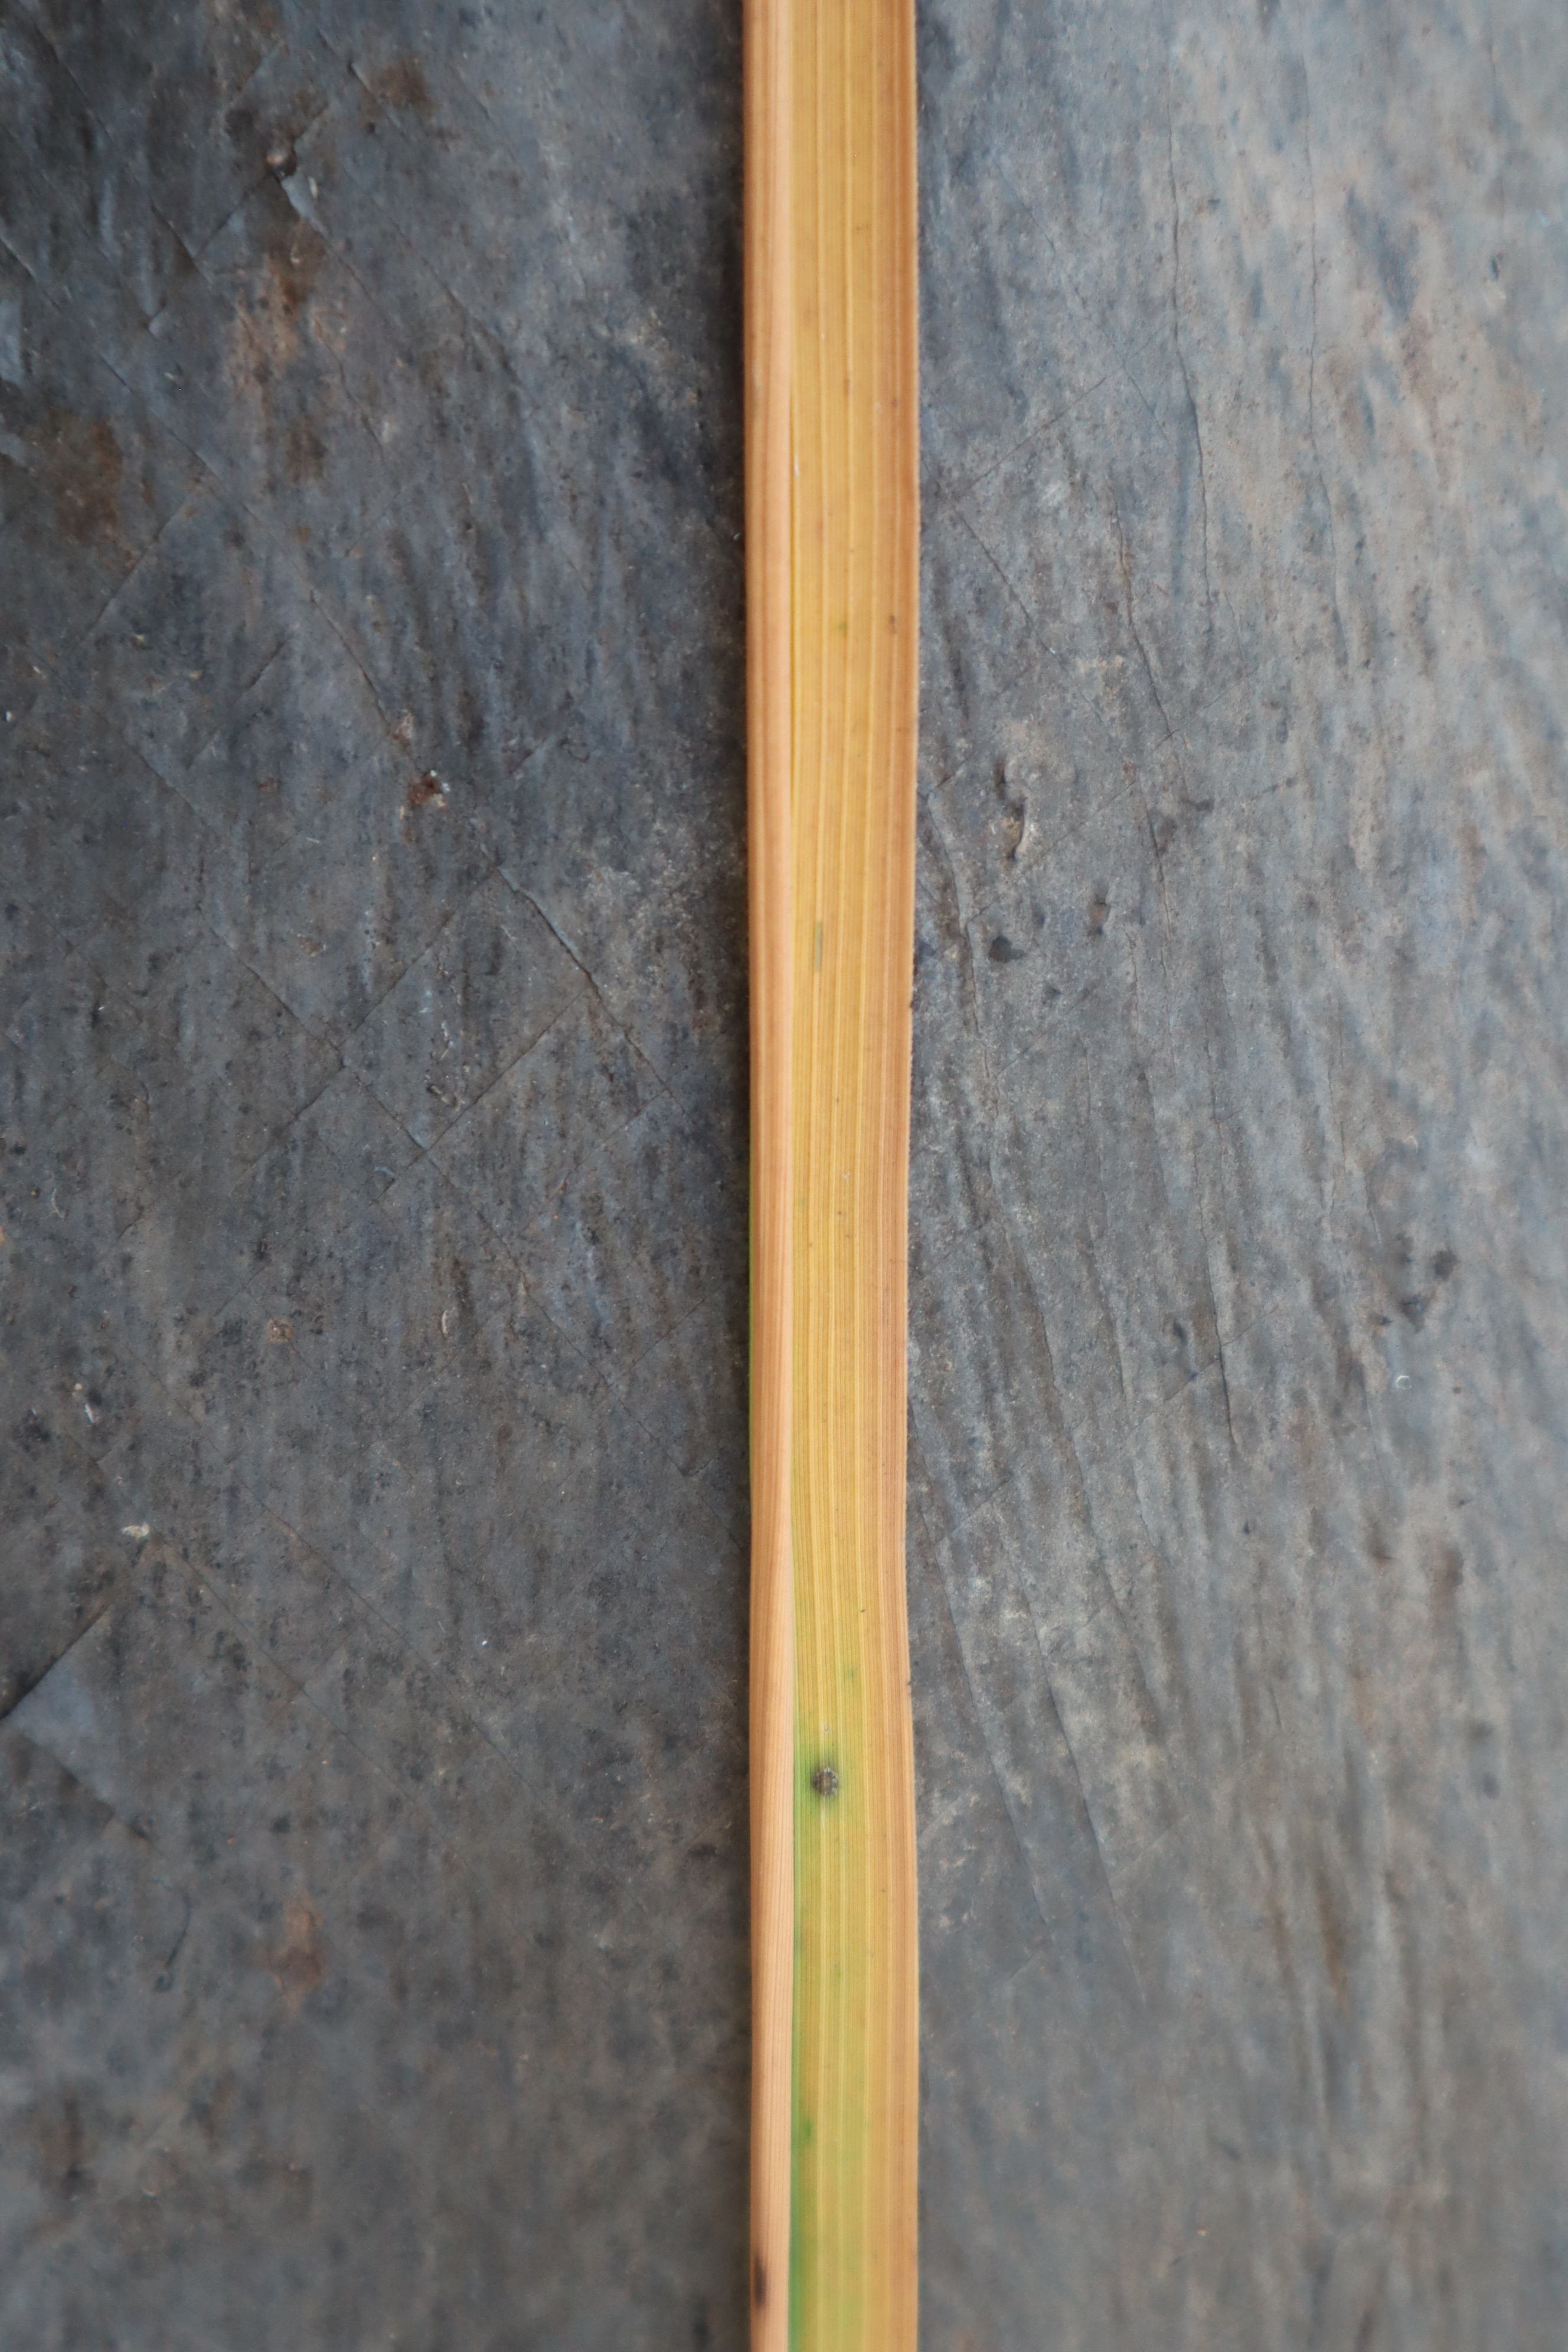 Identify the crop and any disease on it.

rice, tungro virus disease
